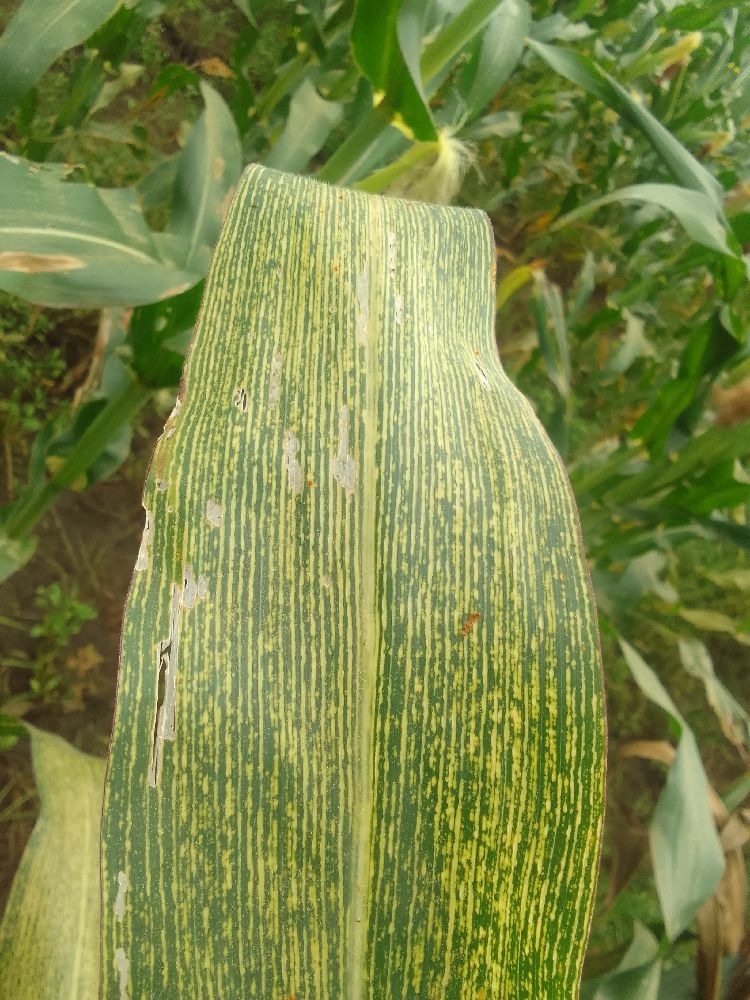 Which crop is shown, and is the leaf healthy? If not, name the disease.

maize, maize streak virus
